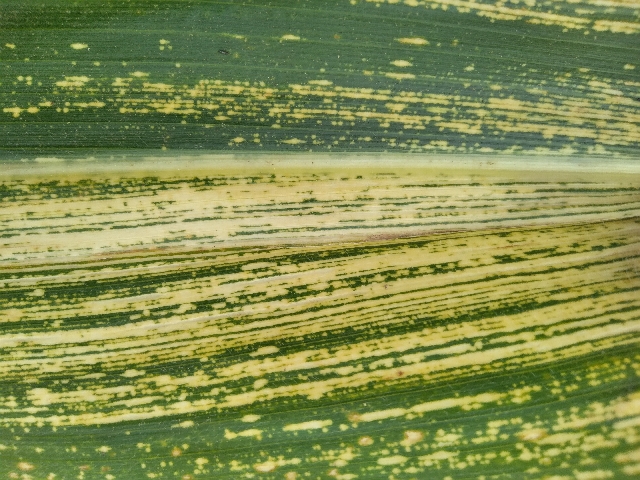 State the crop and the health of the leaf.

maize, maize streak virus
